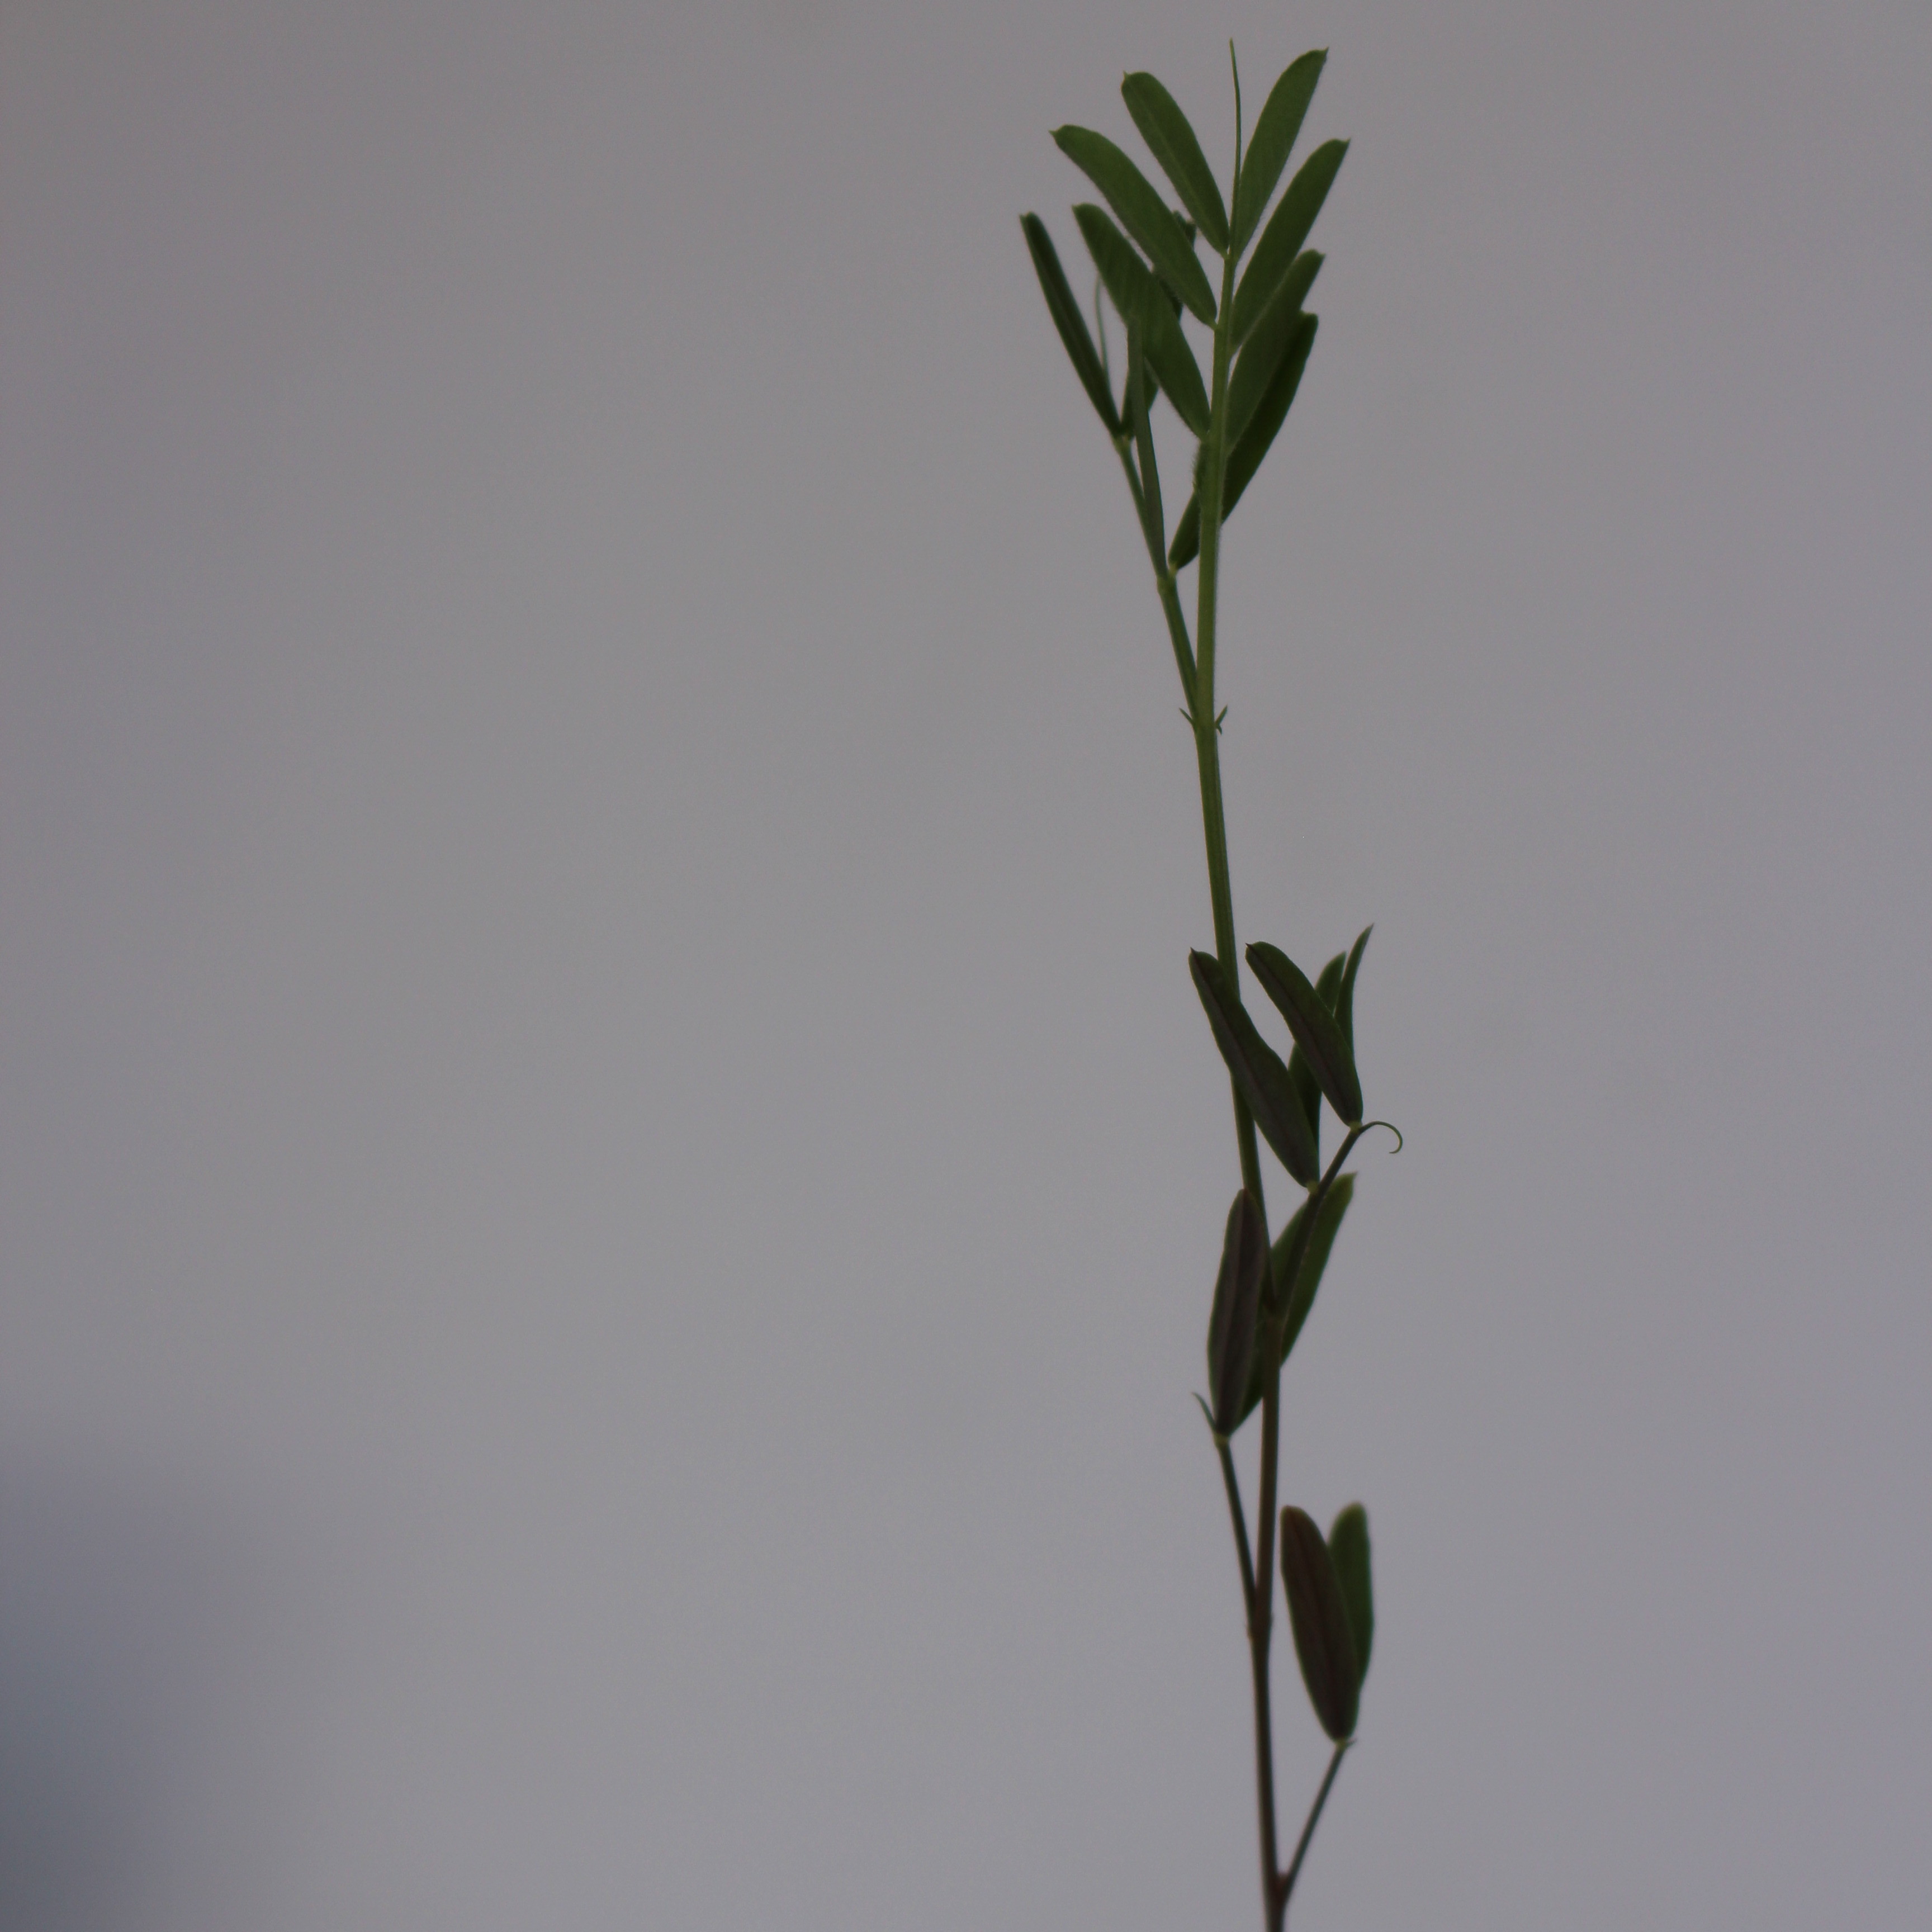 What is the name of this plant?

Vicia sativa
